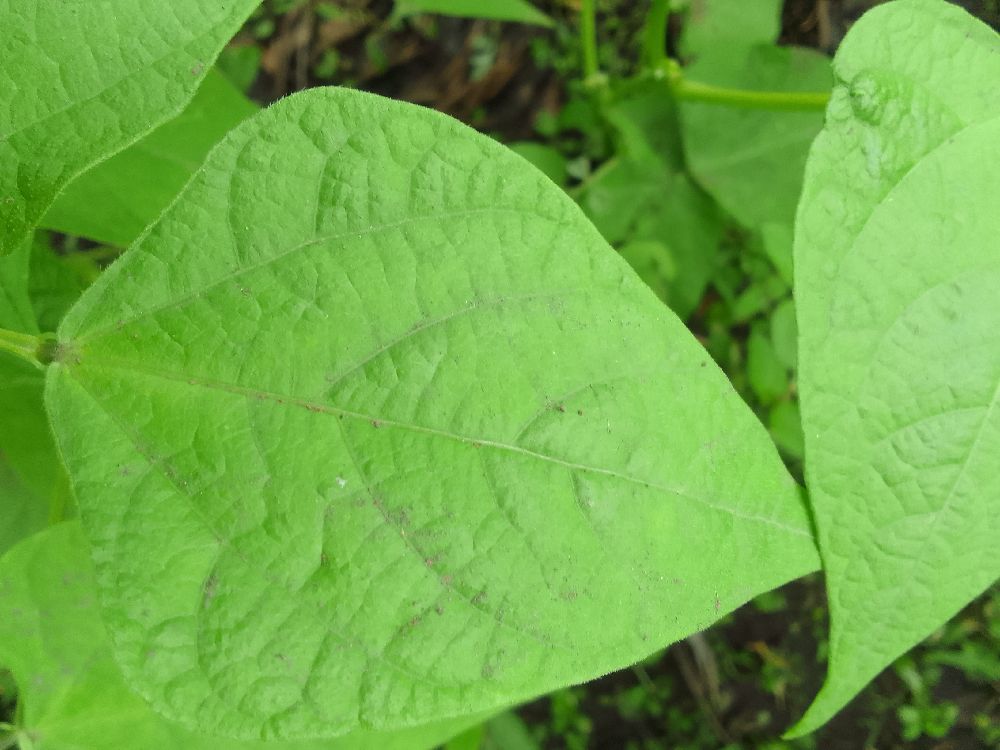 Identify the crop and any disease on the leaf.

common bean, healthy
